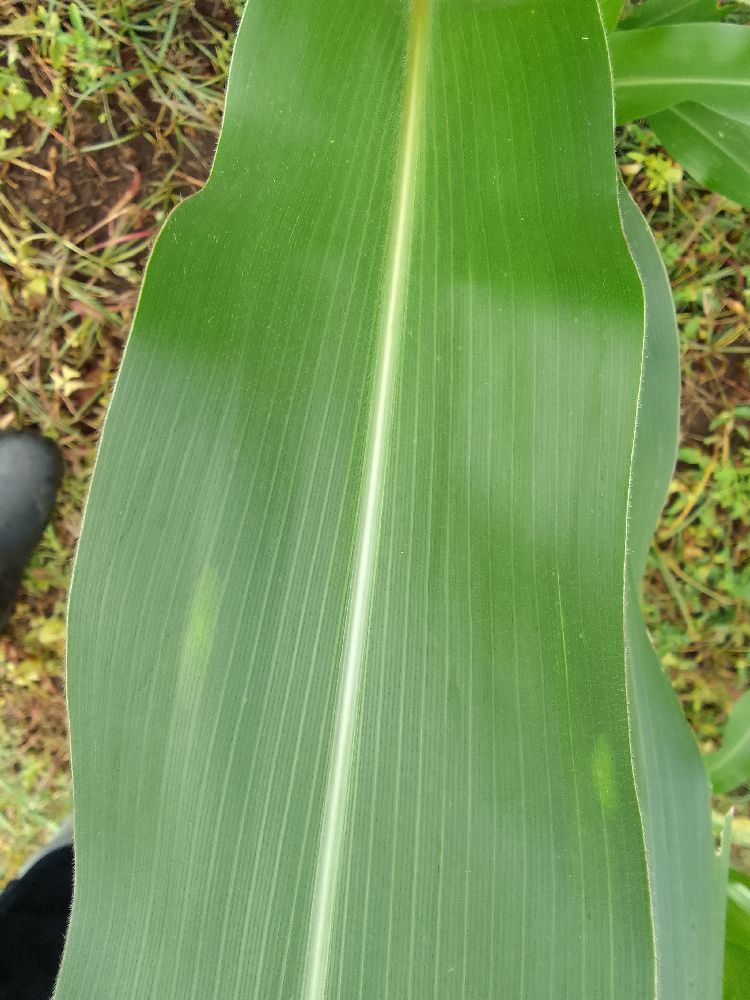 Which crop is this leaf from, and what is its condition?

maize, healthy
